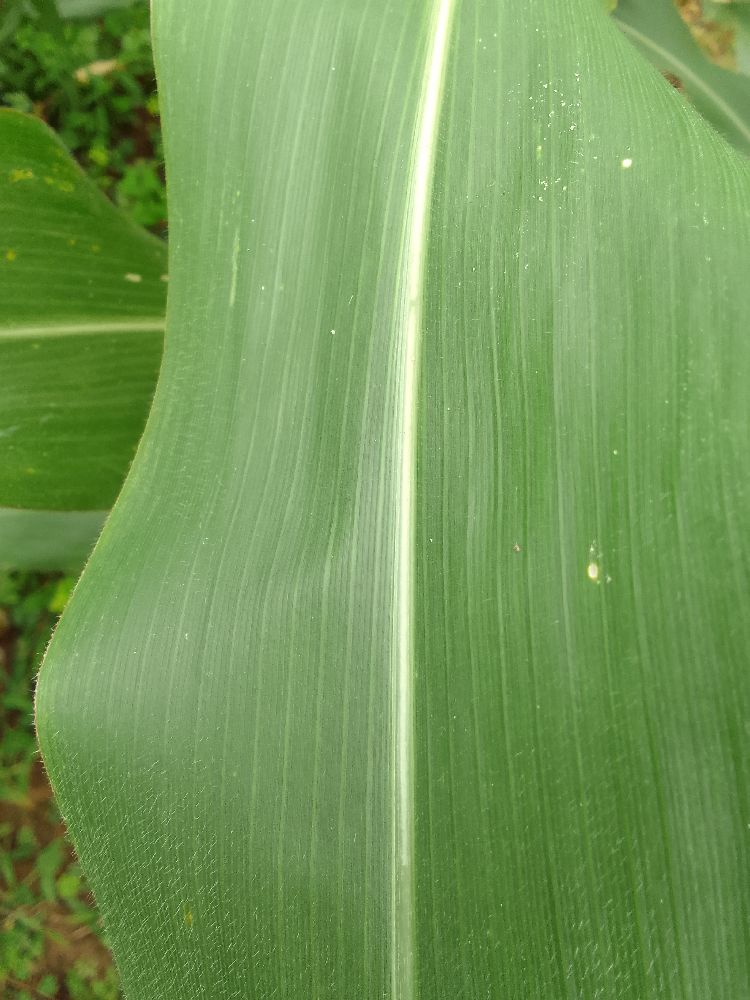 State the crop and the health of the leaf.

maize, healthy
